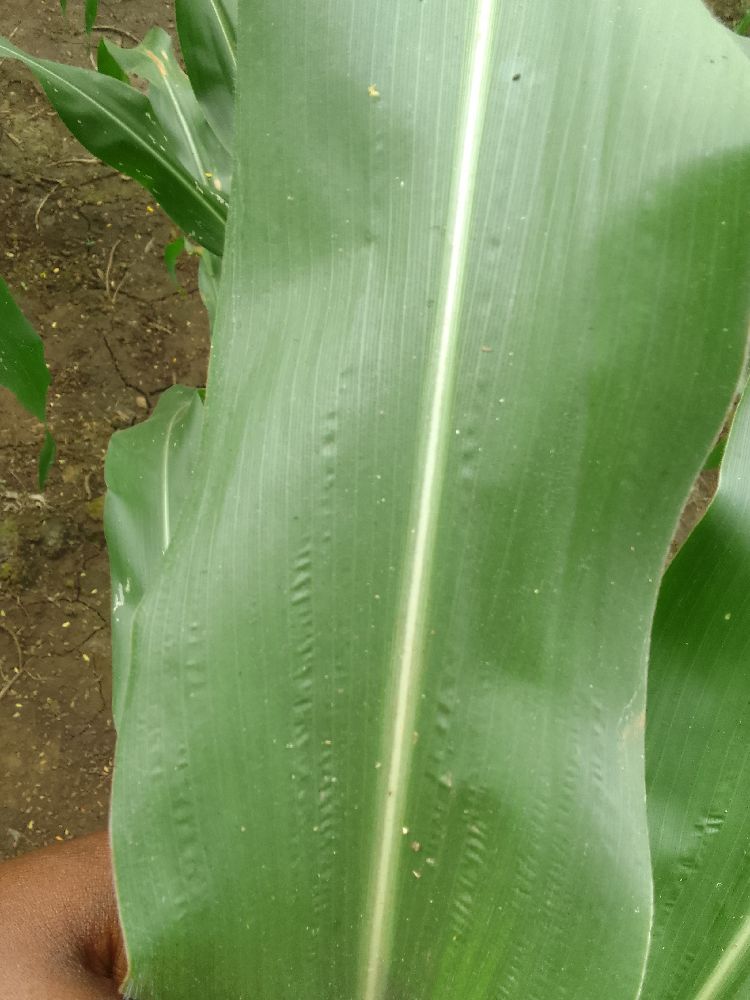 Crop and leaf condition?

maize, healthy
